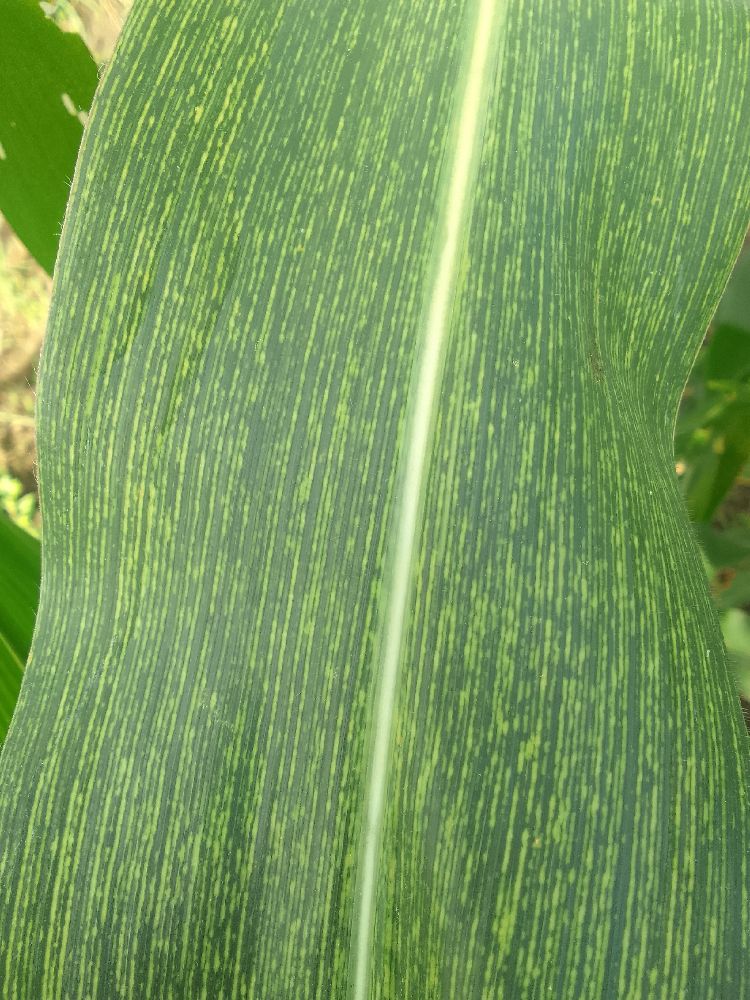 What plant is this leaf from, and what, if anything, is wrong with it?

maize, maize streak virus
